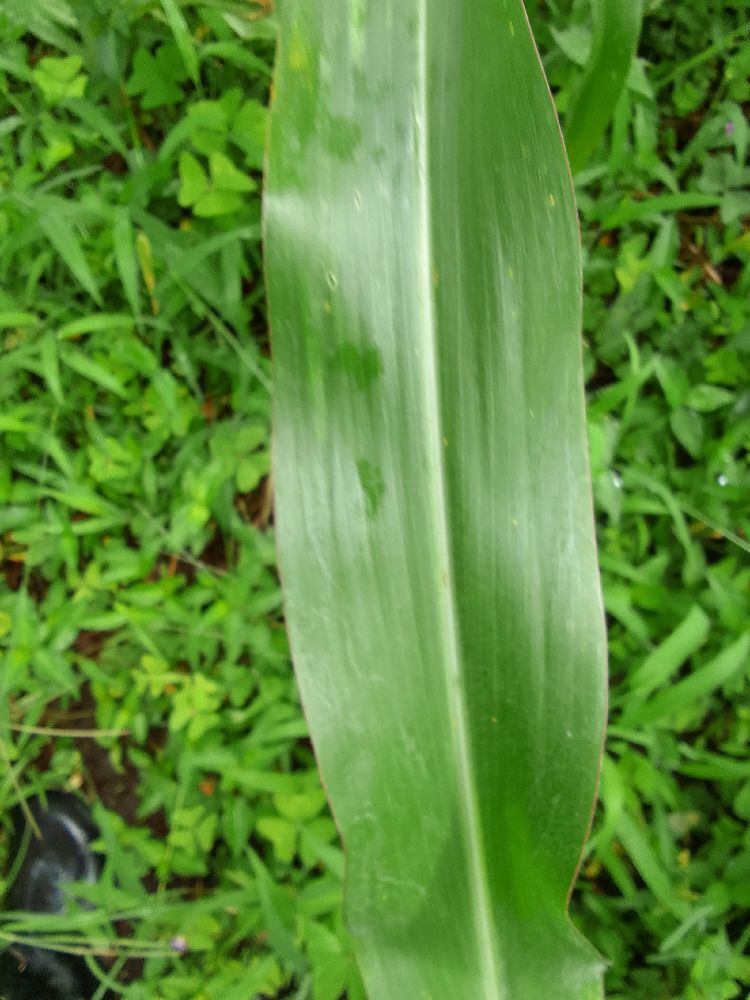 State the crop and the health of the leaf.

maize, healthy
